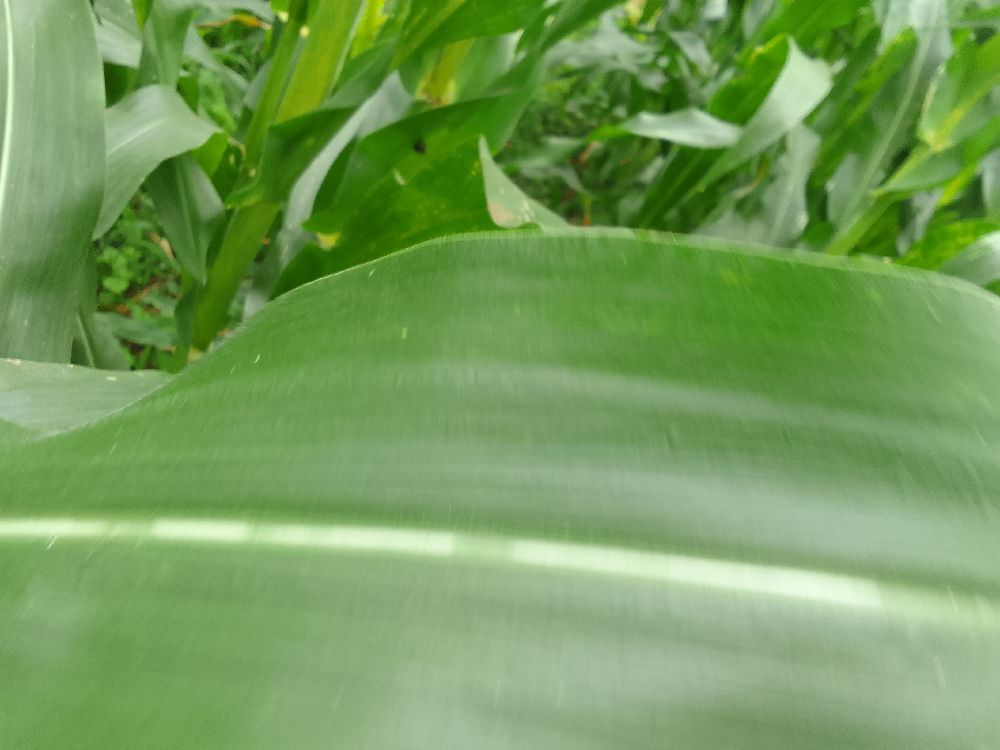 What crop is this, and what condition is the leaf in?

maize, healthy
